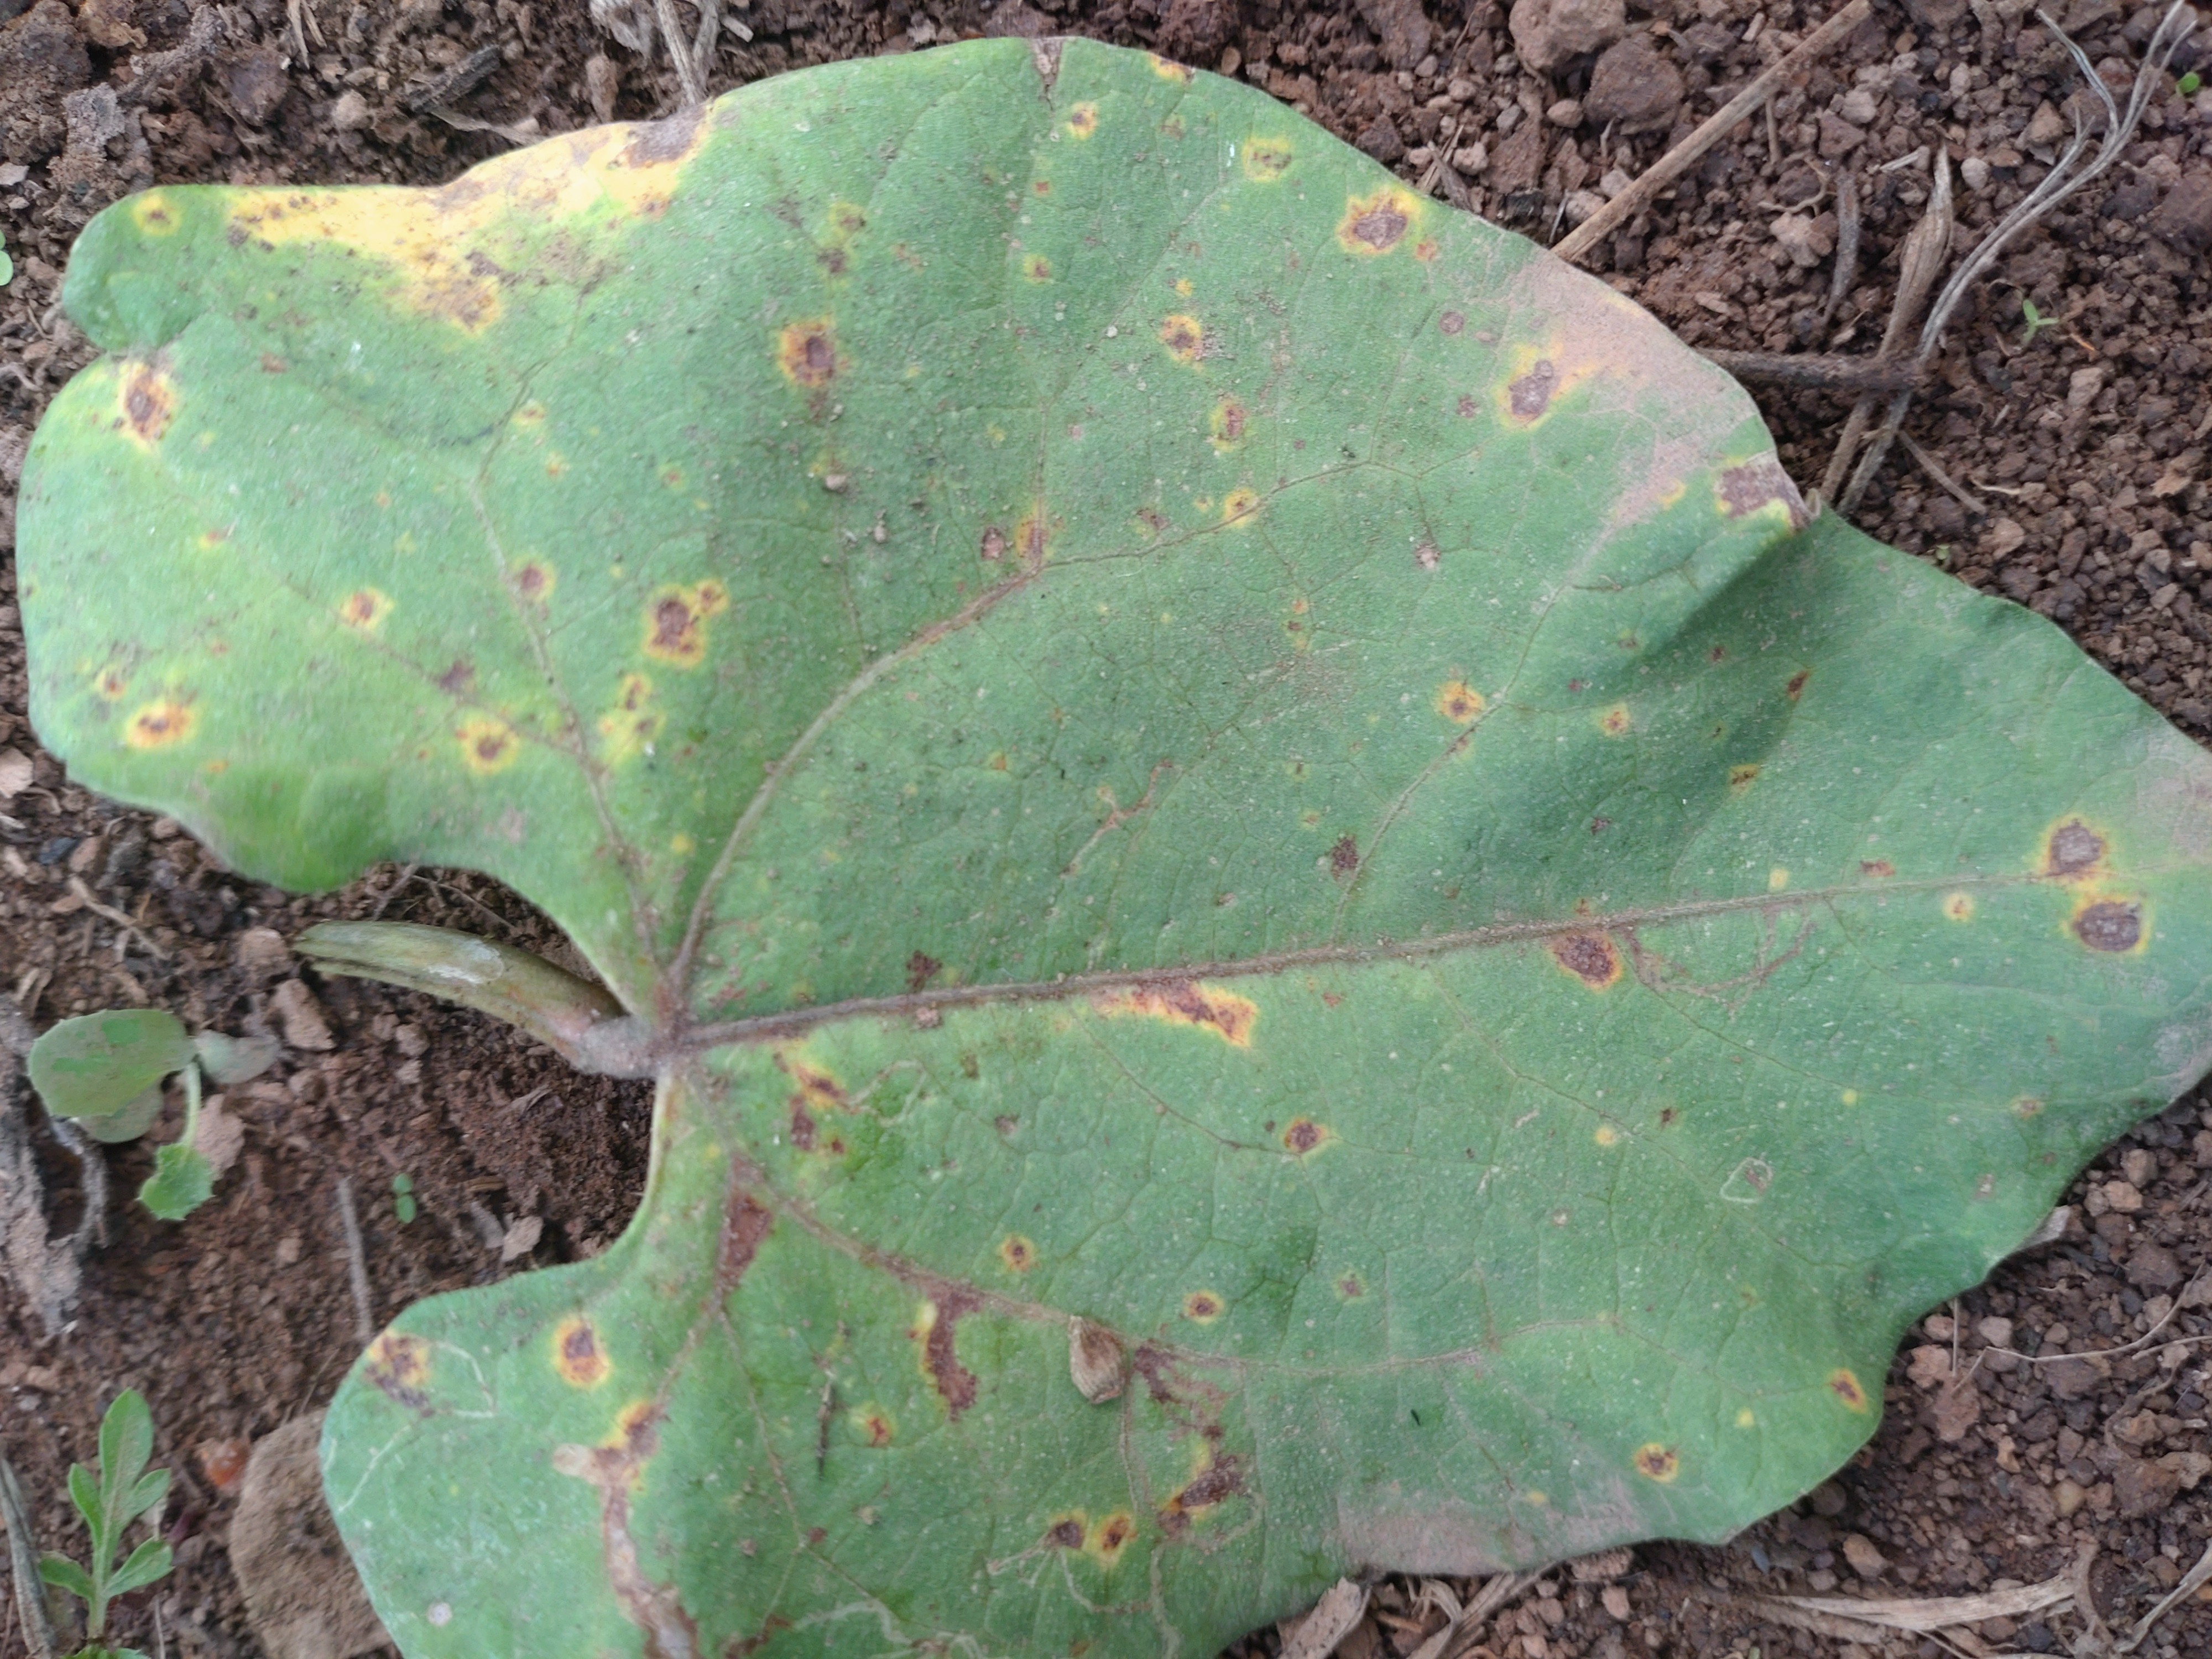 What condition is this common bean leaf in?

rust
